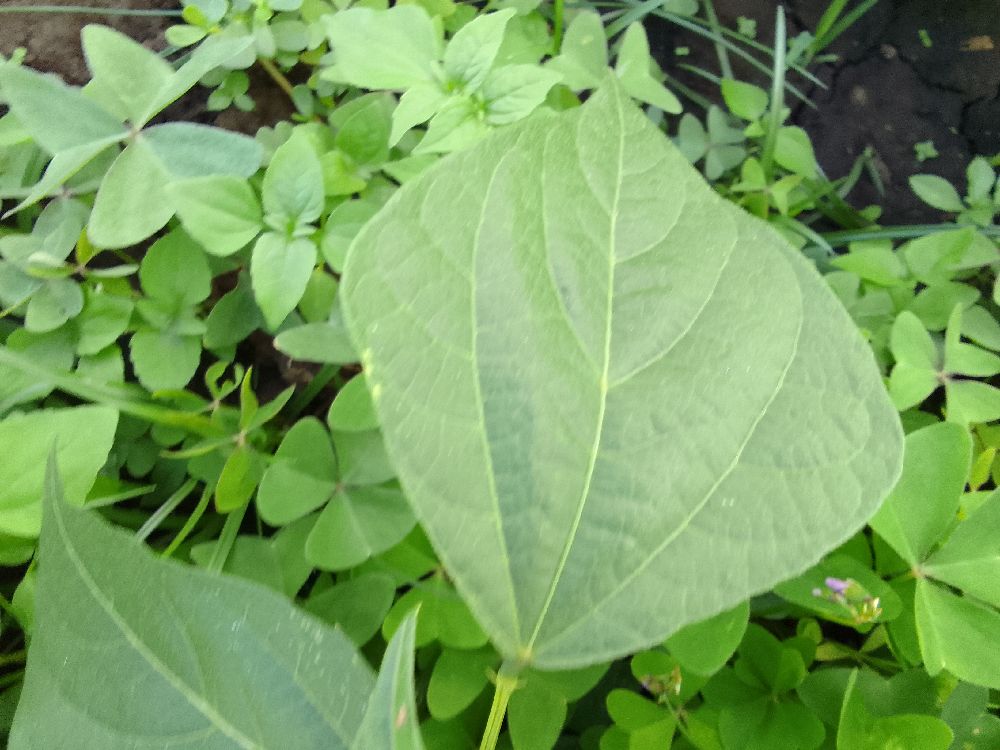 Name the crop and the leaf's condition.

common bean, healthy
